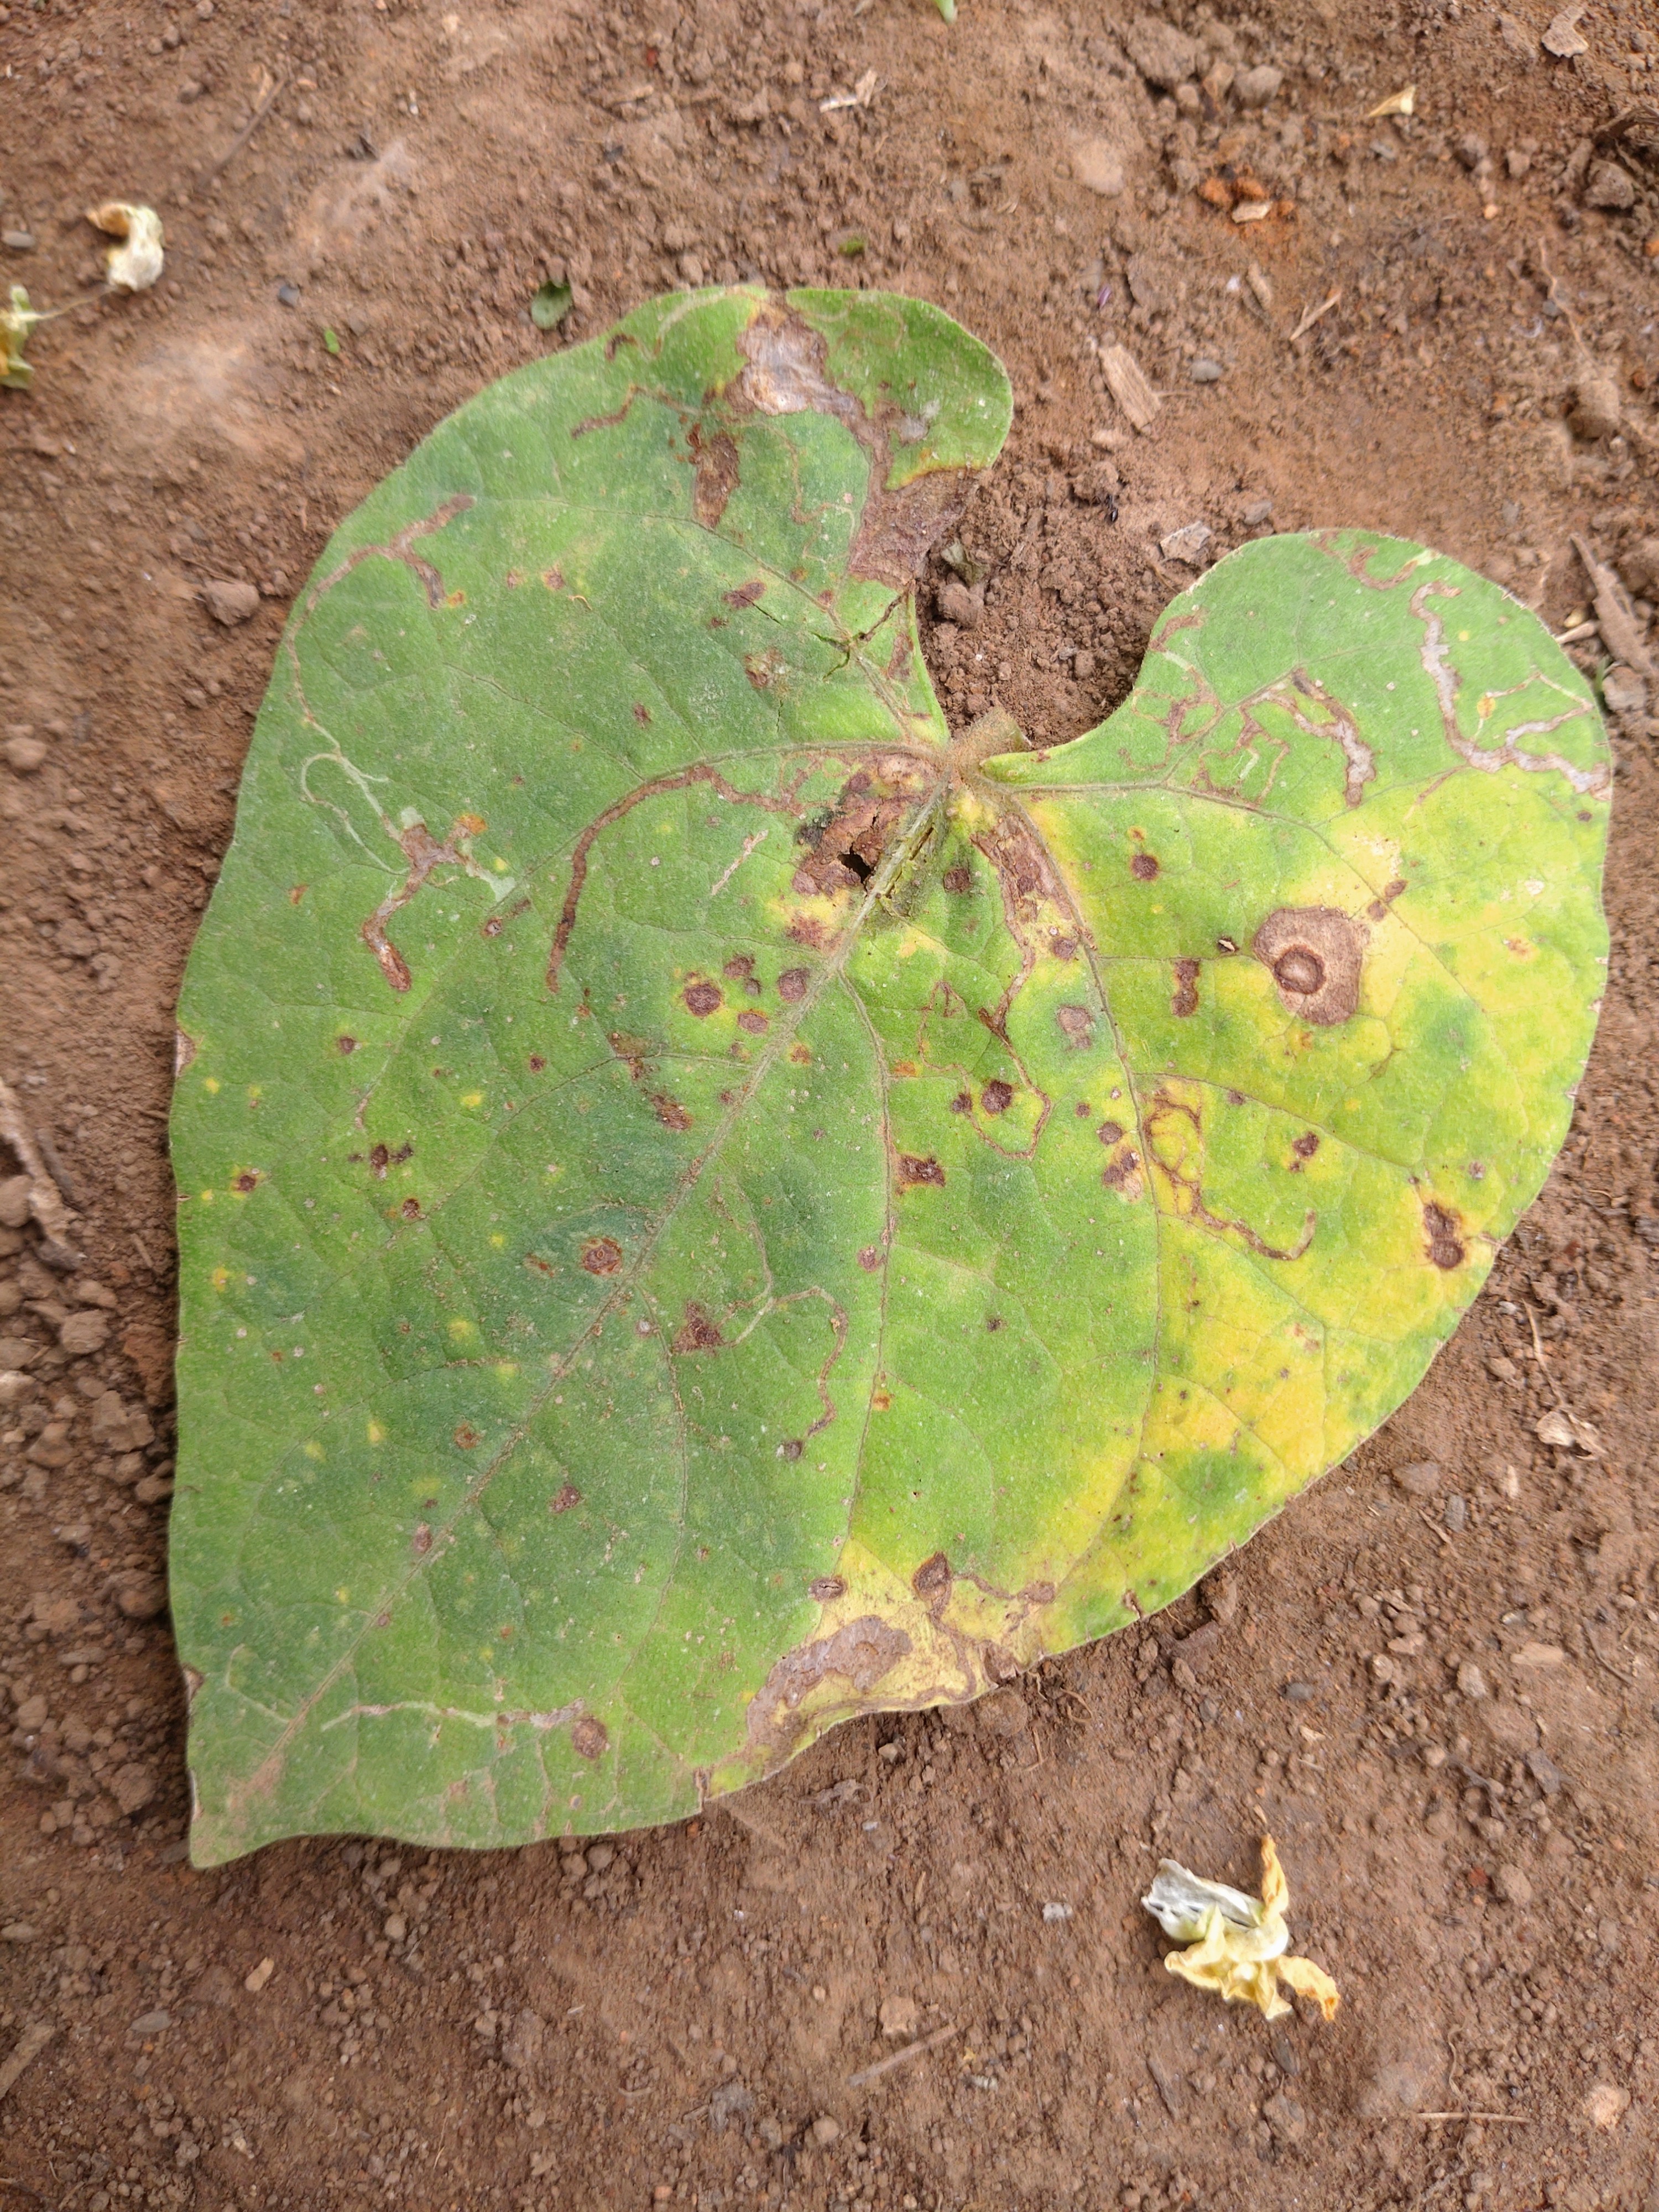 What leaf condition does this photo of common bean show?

rust
